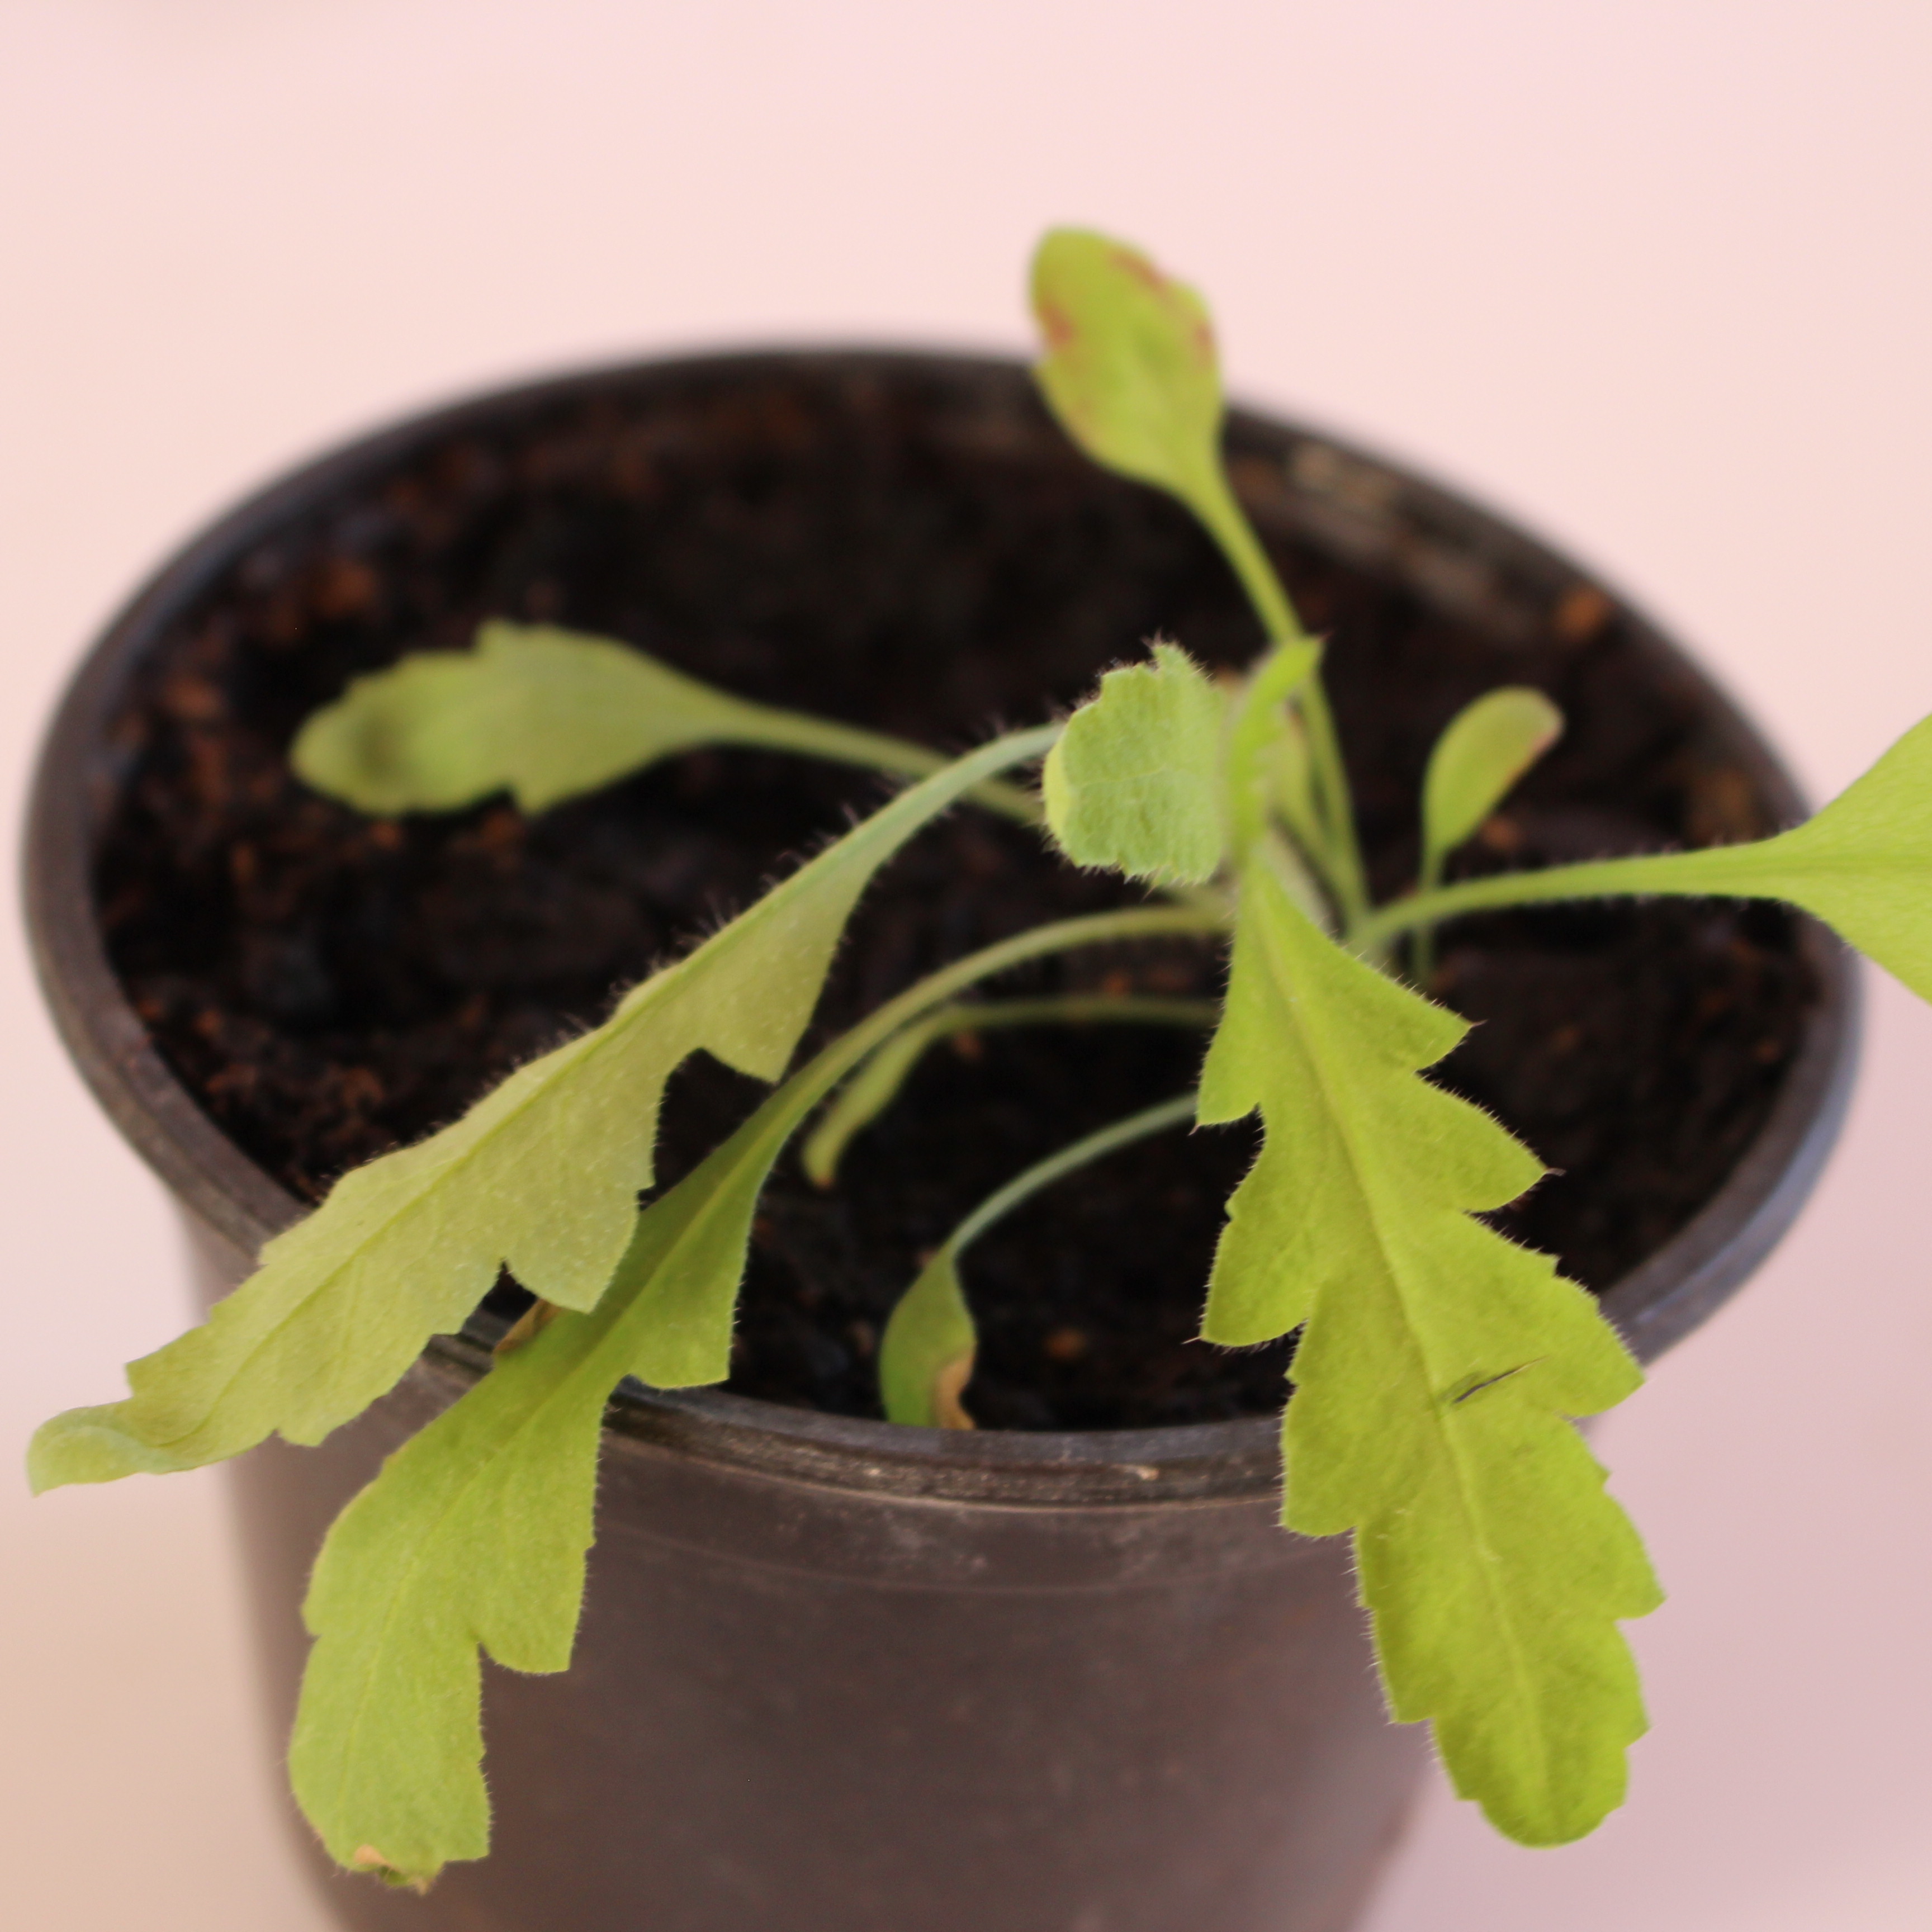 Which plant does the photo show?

Papaver rhoeas
